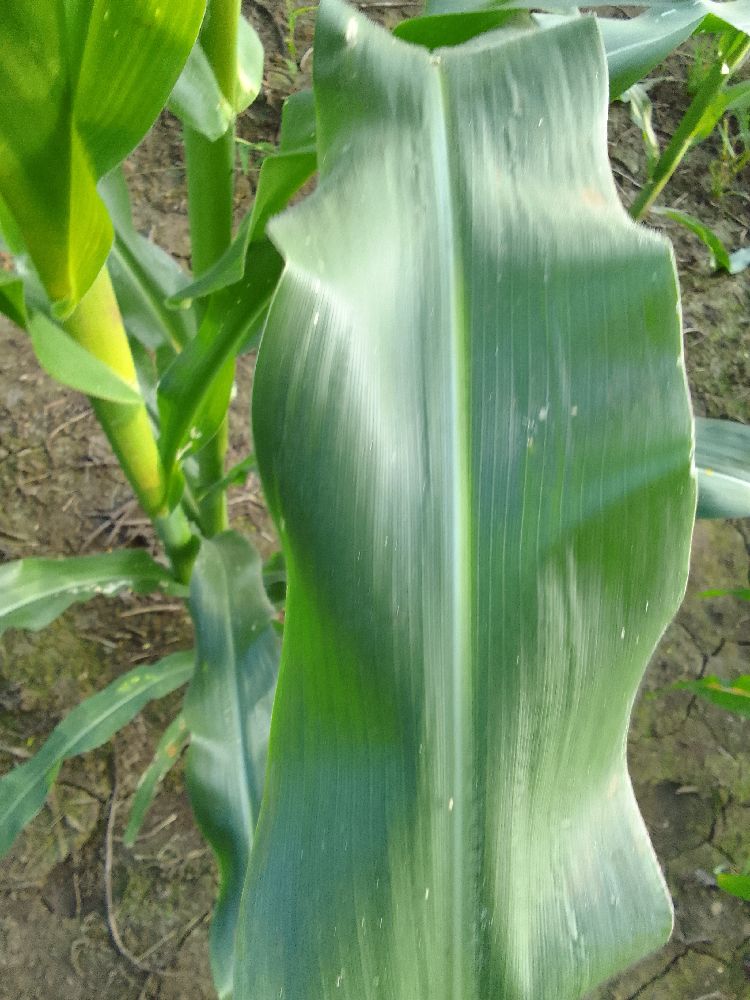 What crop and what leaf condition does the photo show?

maize, healthy
